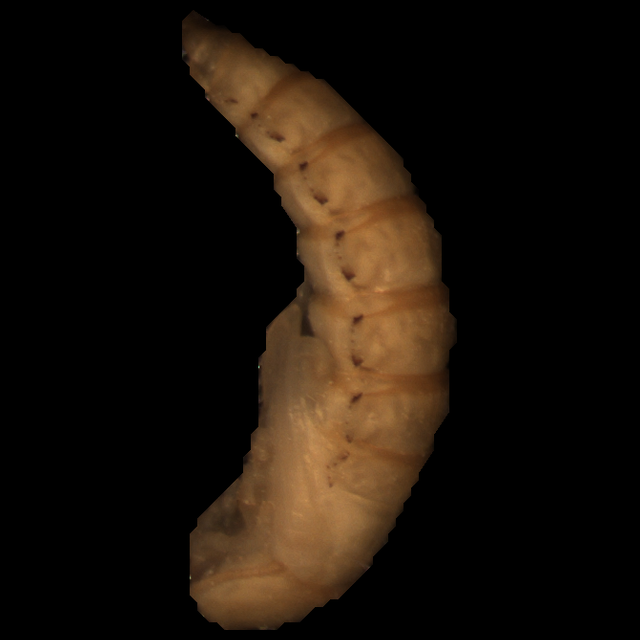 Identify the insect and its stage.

mealworm pupa
